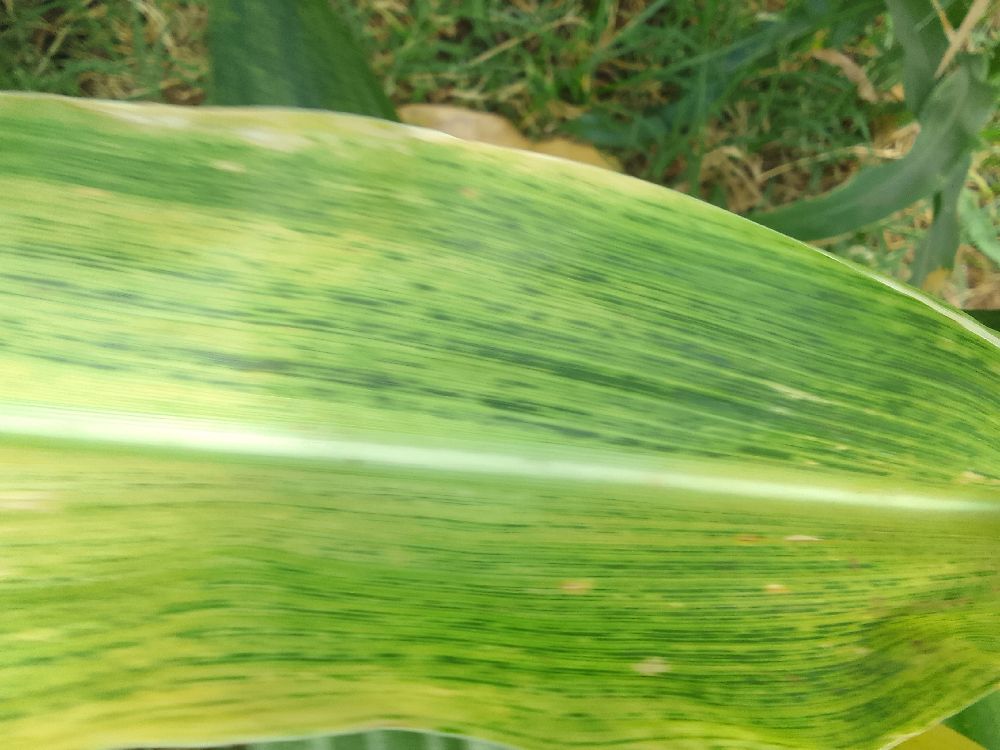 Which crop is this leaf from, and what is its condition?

maize, maize lethal necrosis
